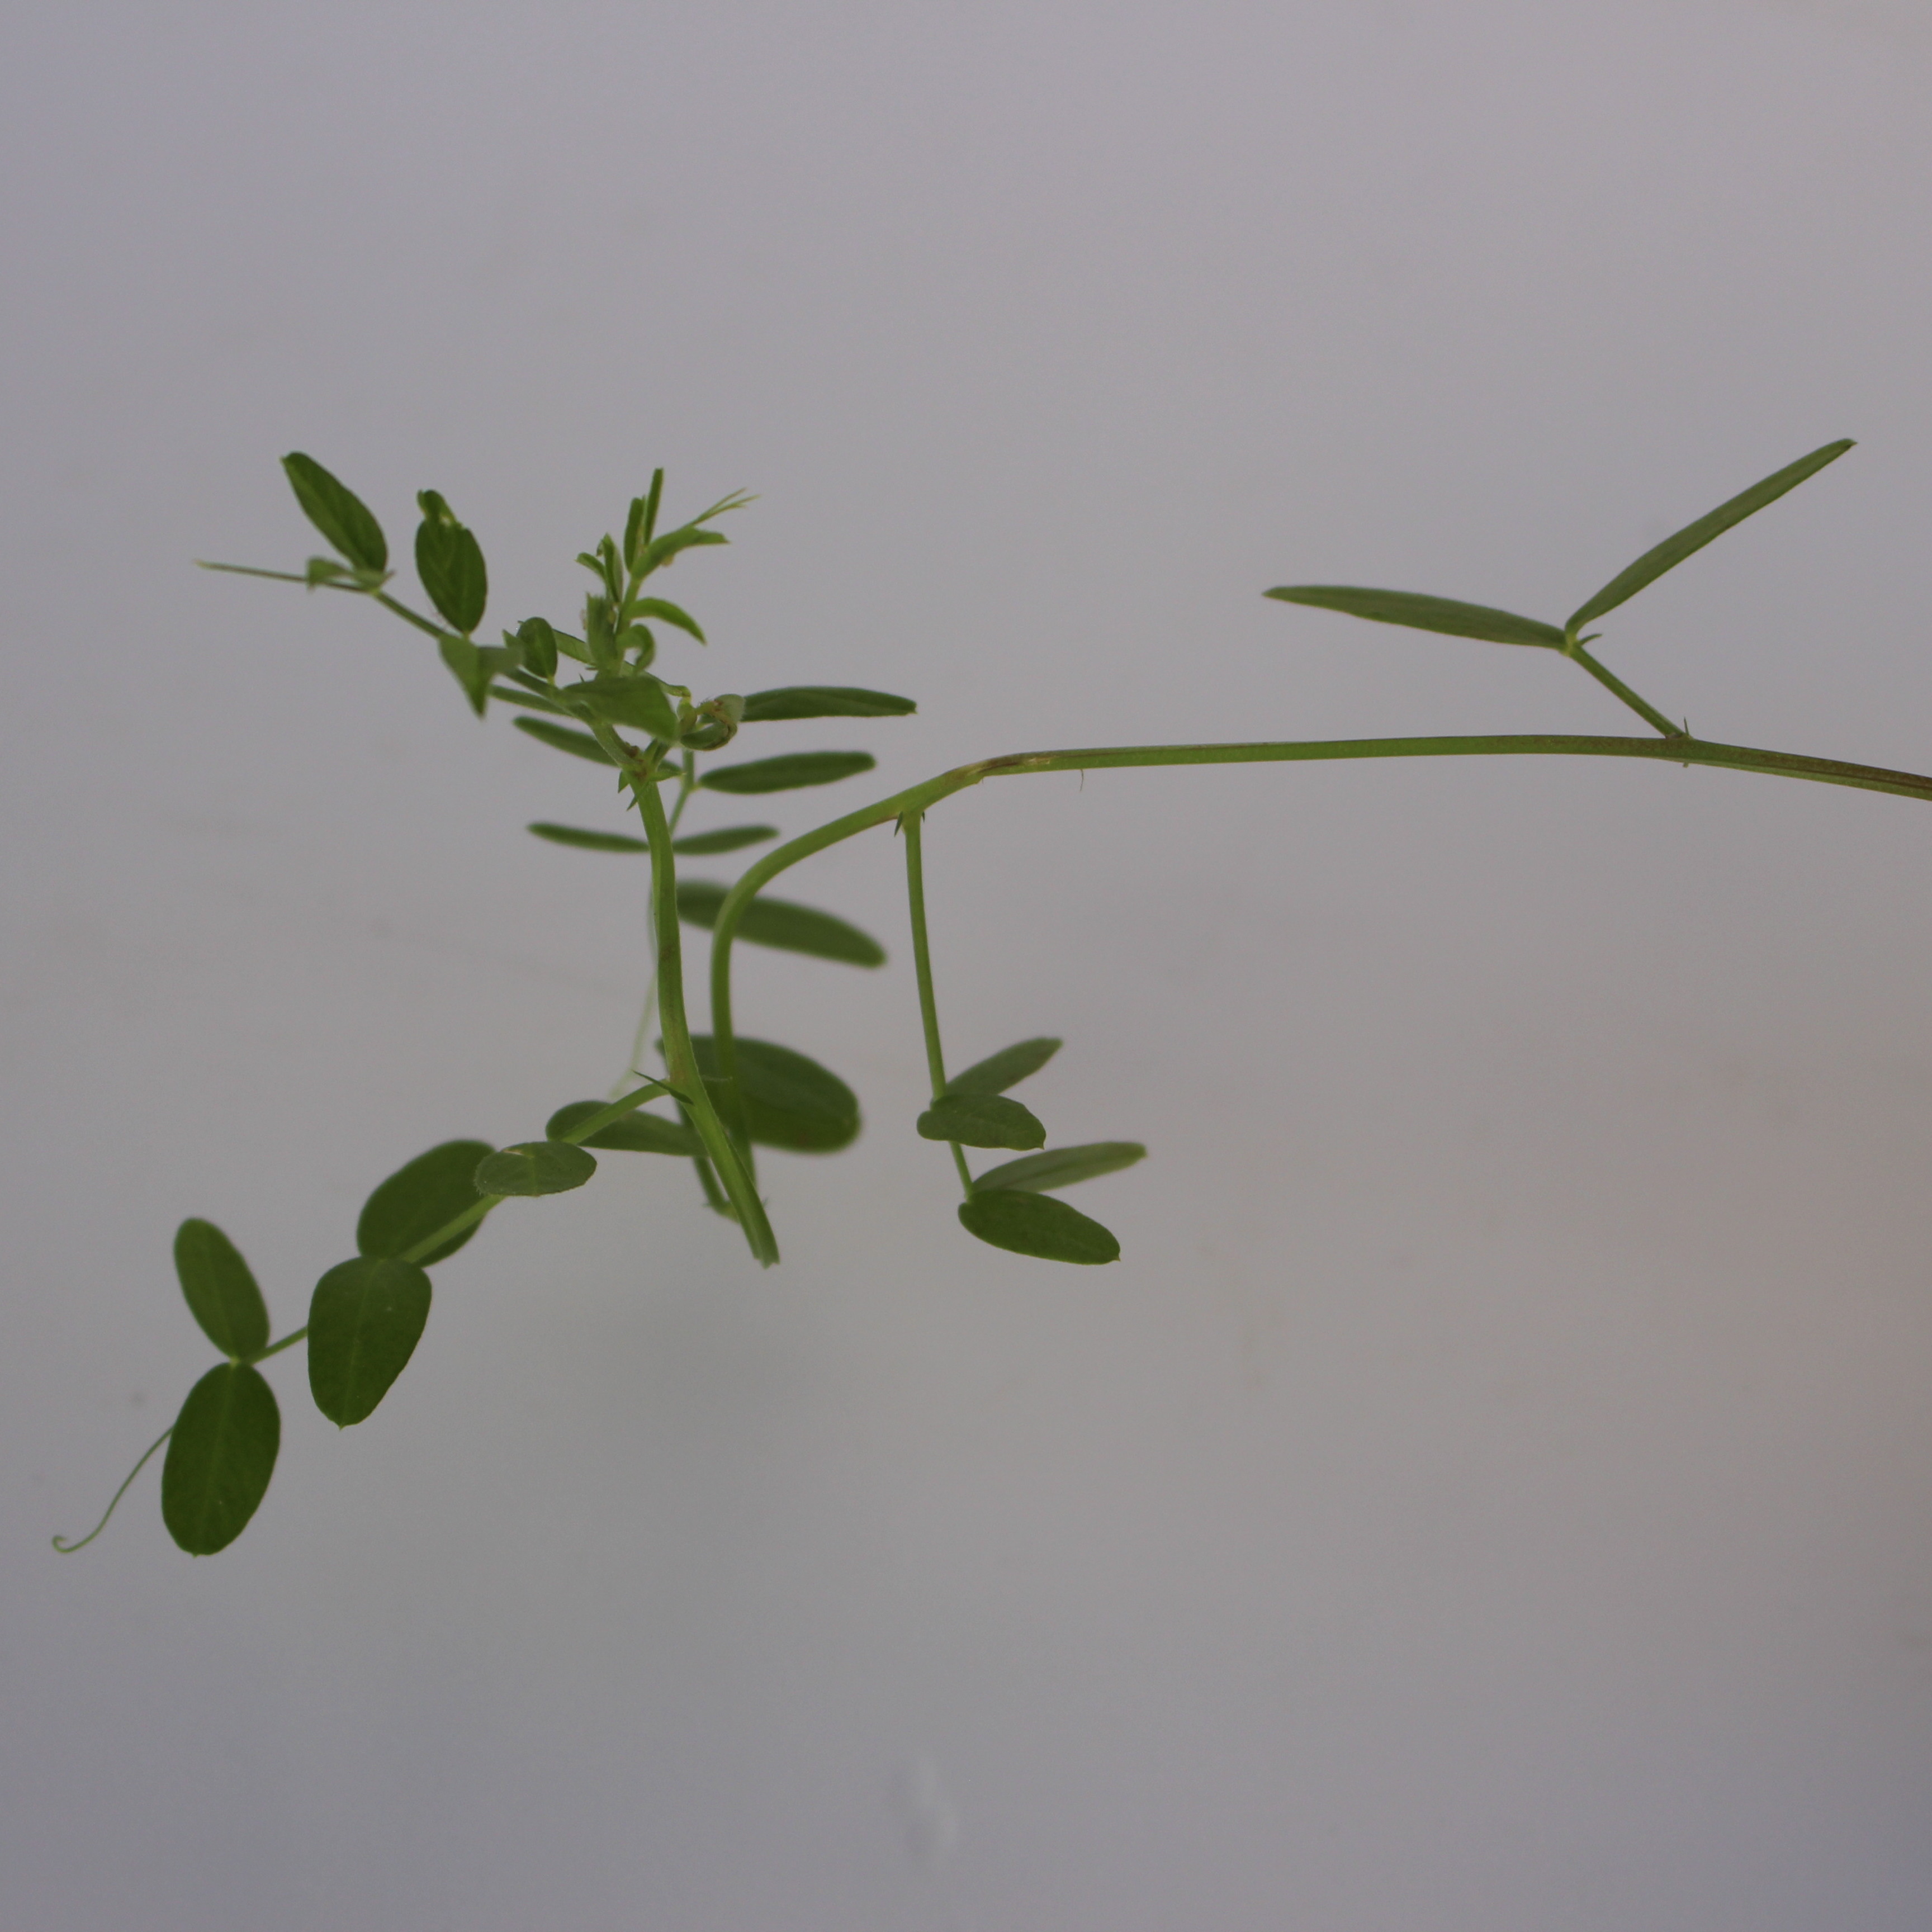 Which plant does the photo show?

Vicia sativa
